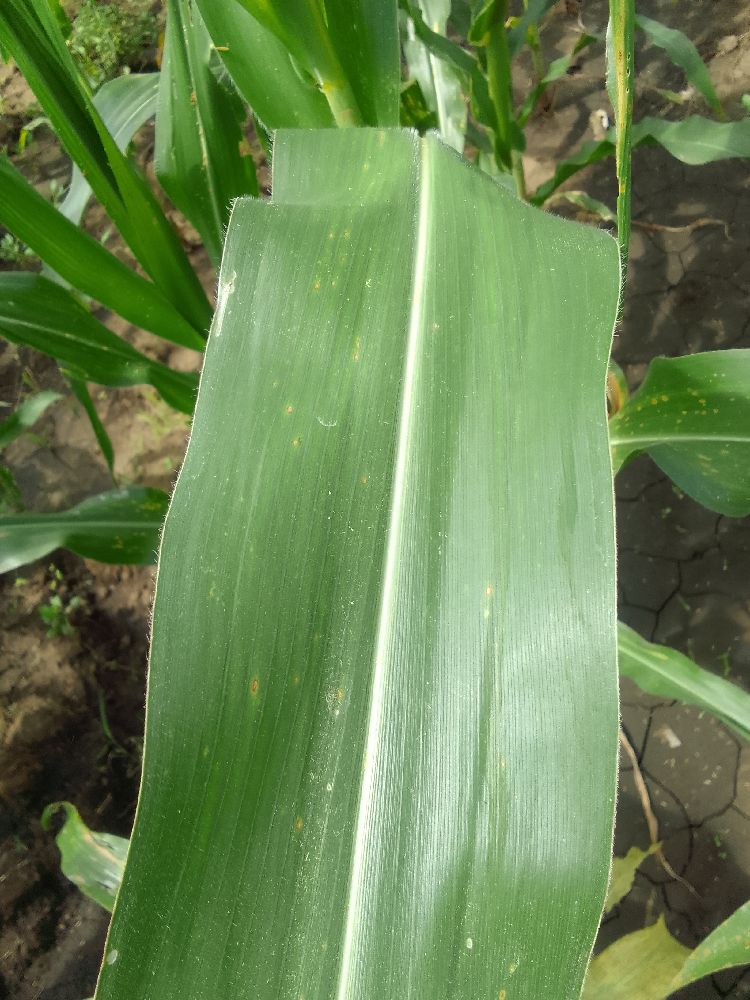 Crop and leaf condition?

maize, healthy
